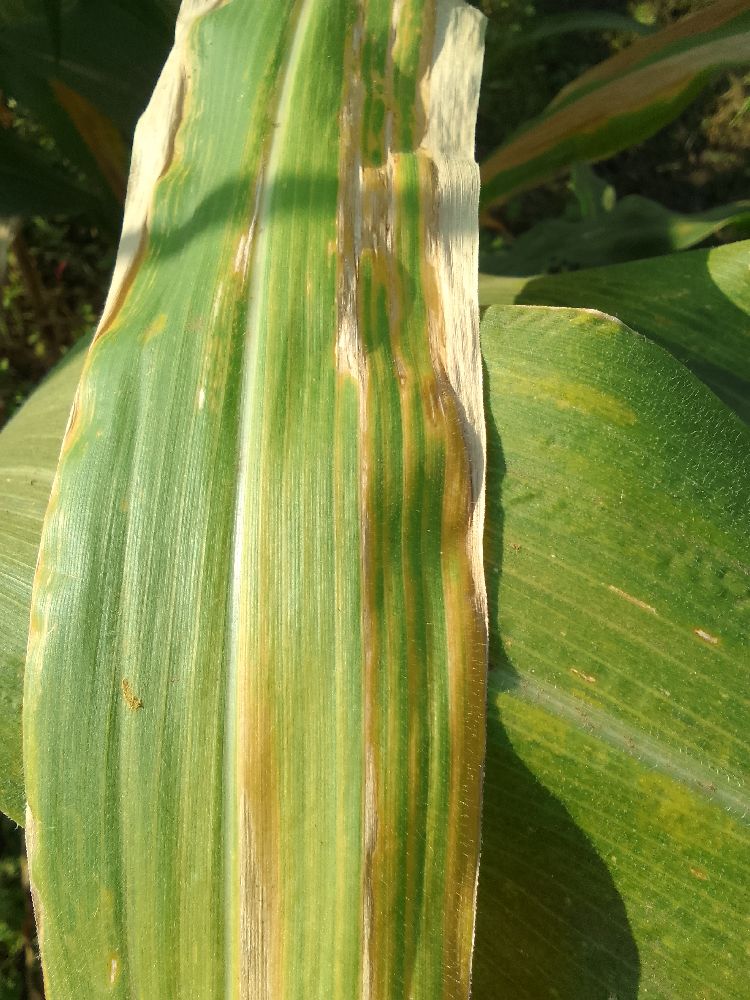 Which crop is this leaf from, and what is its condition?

maize, maize lethal necrosis
